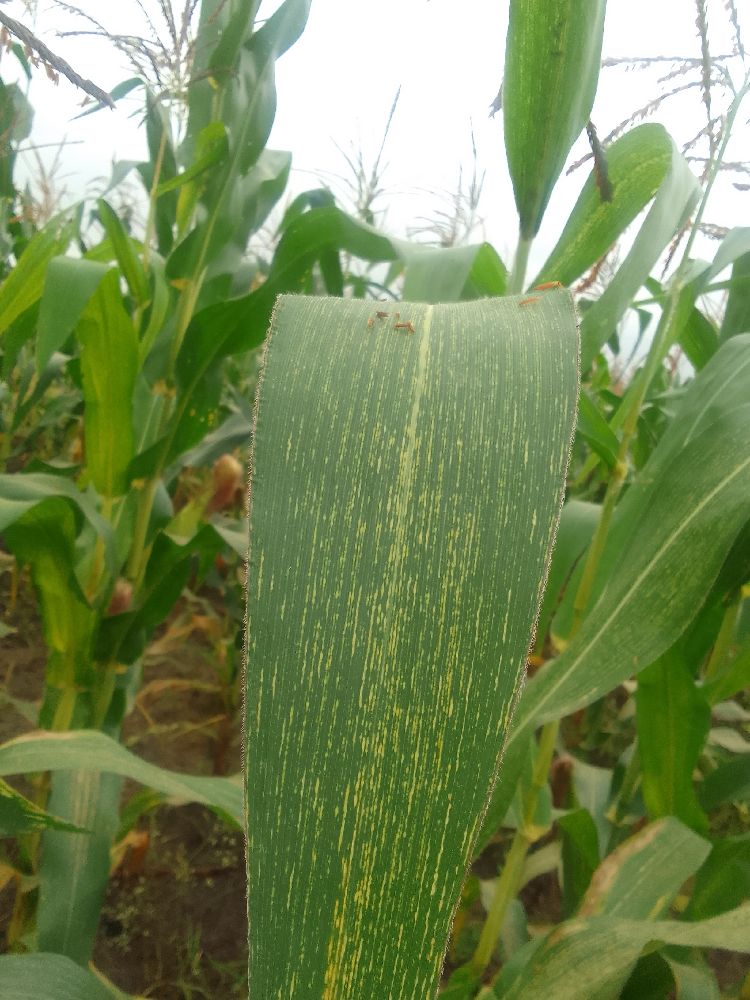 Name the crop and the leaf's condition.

maize, maize streak virus
